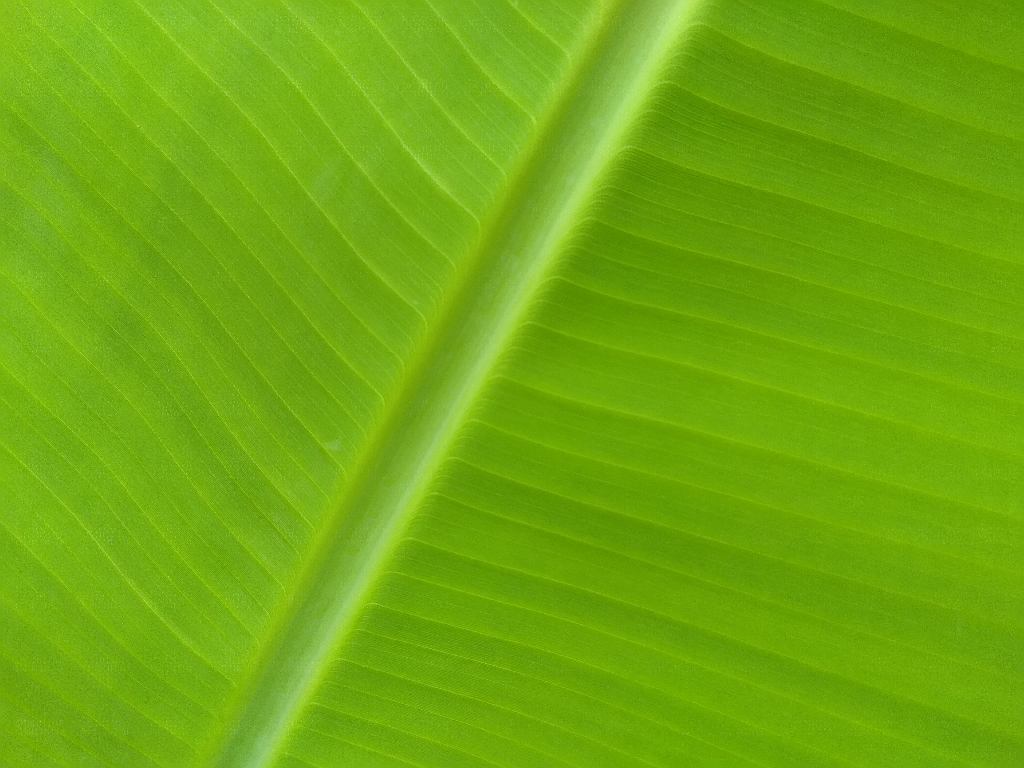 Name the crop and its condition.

banana, healthy
